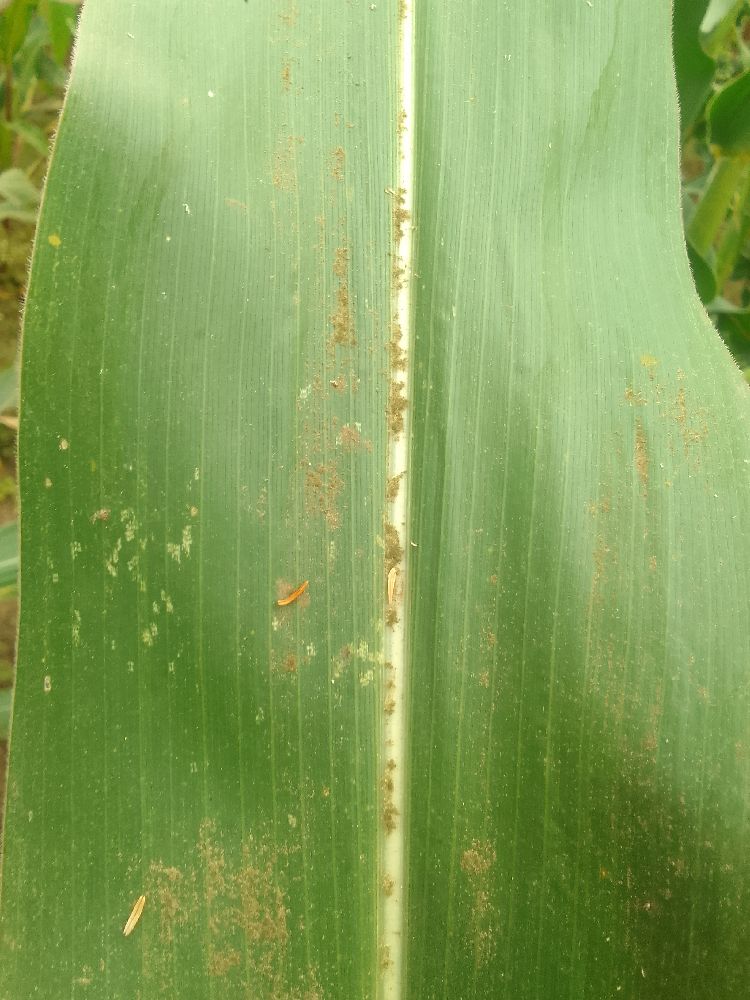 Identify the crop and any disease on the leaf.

maize, healthy
